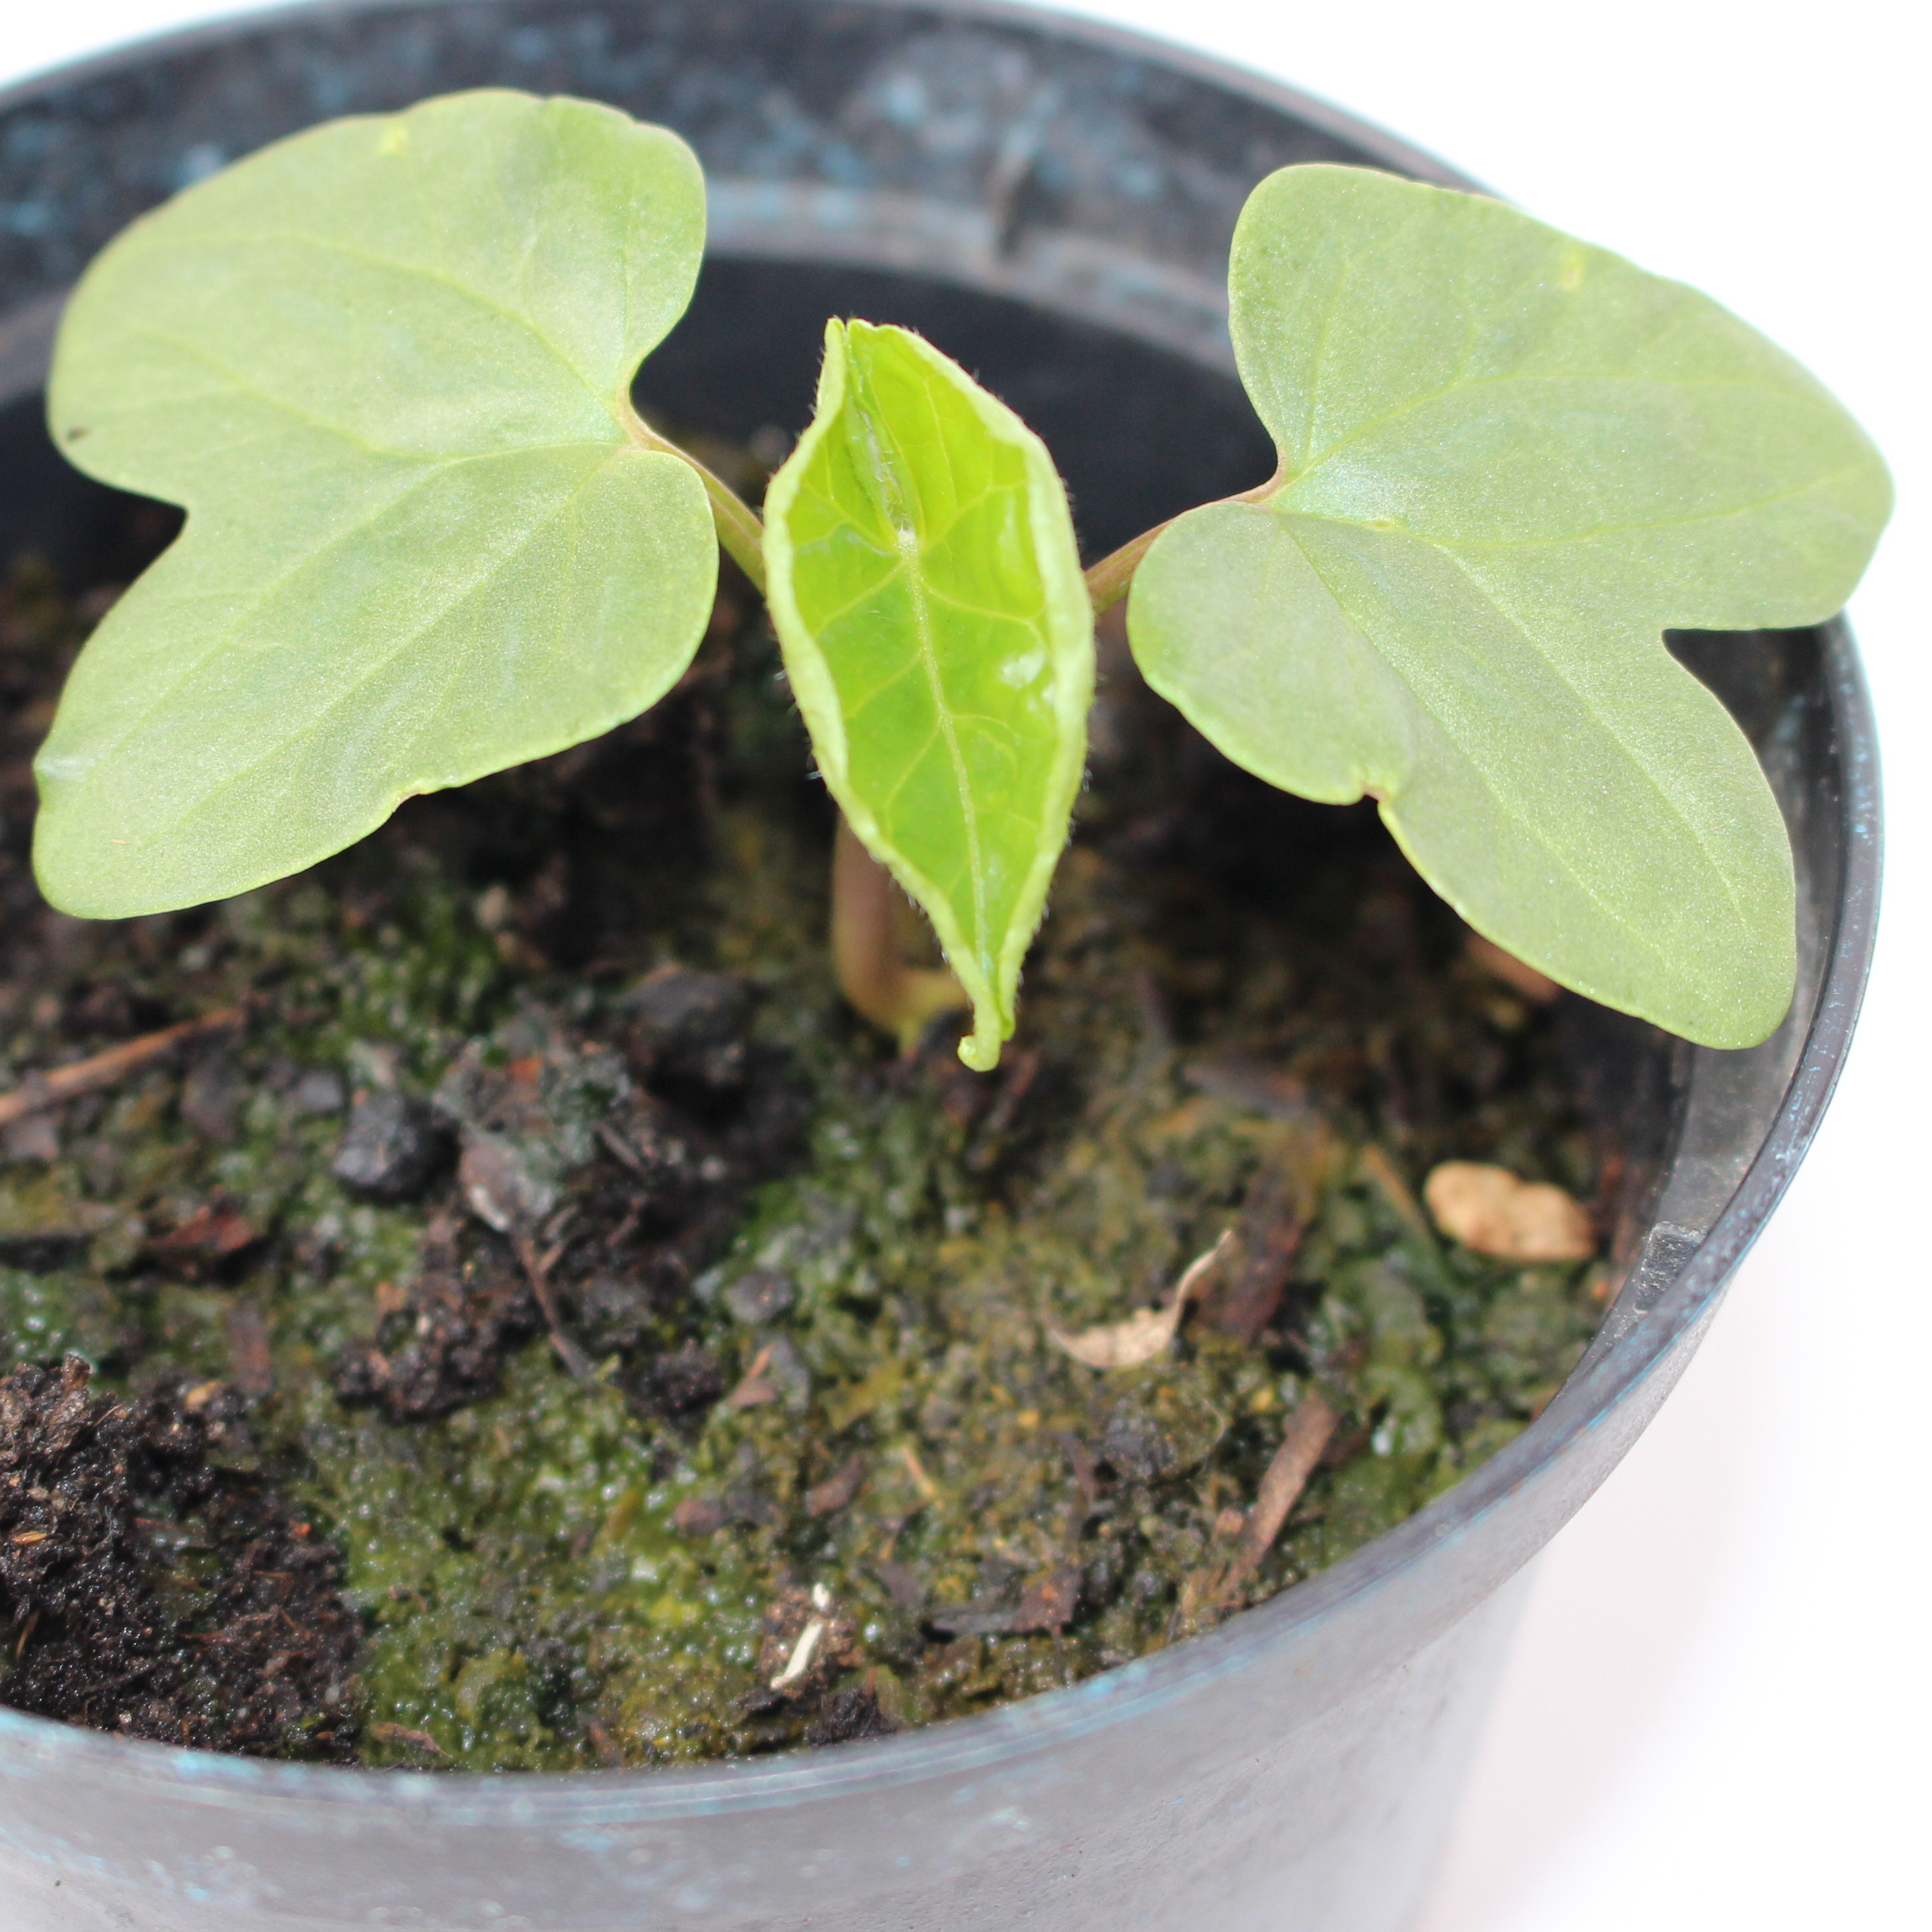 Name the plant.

Convolvulus arvensis
